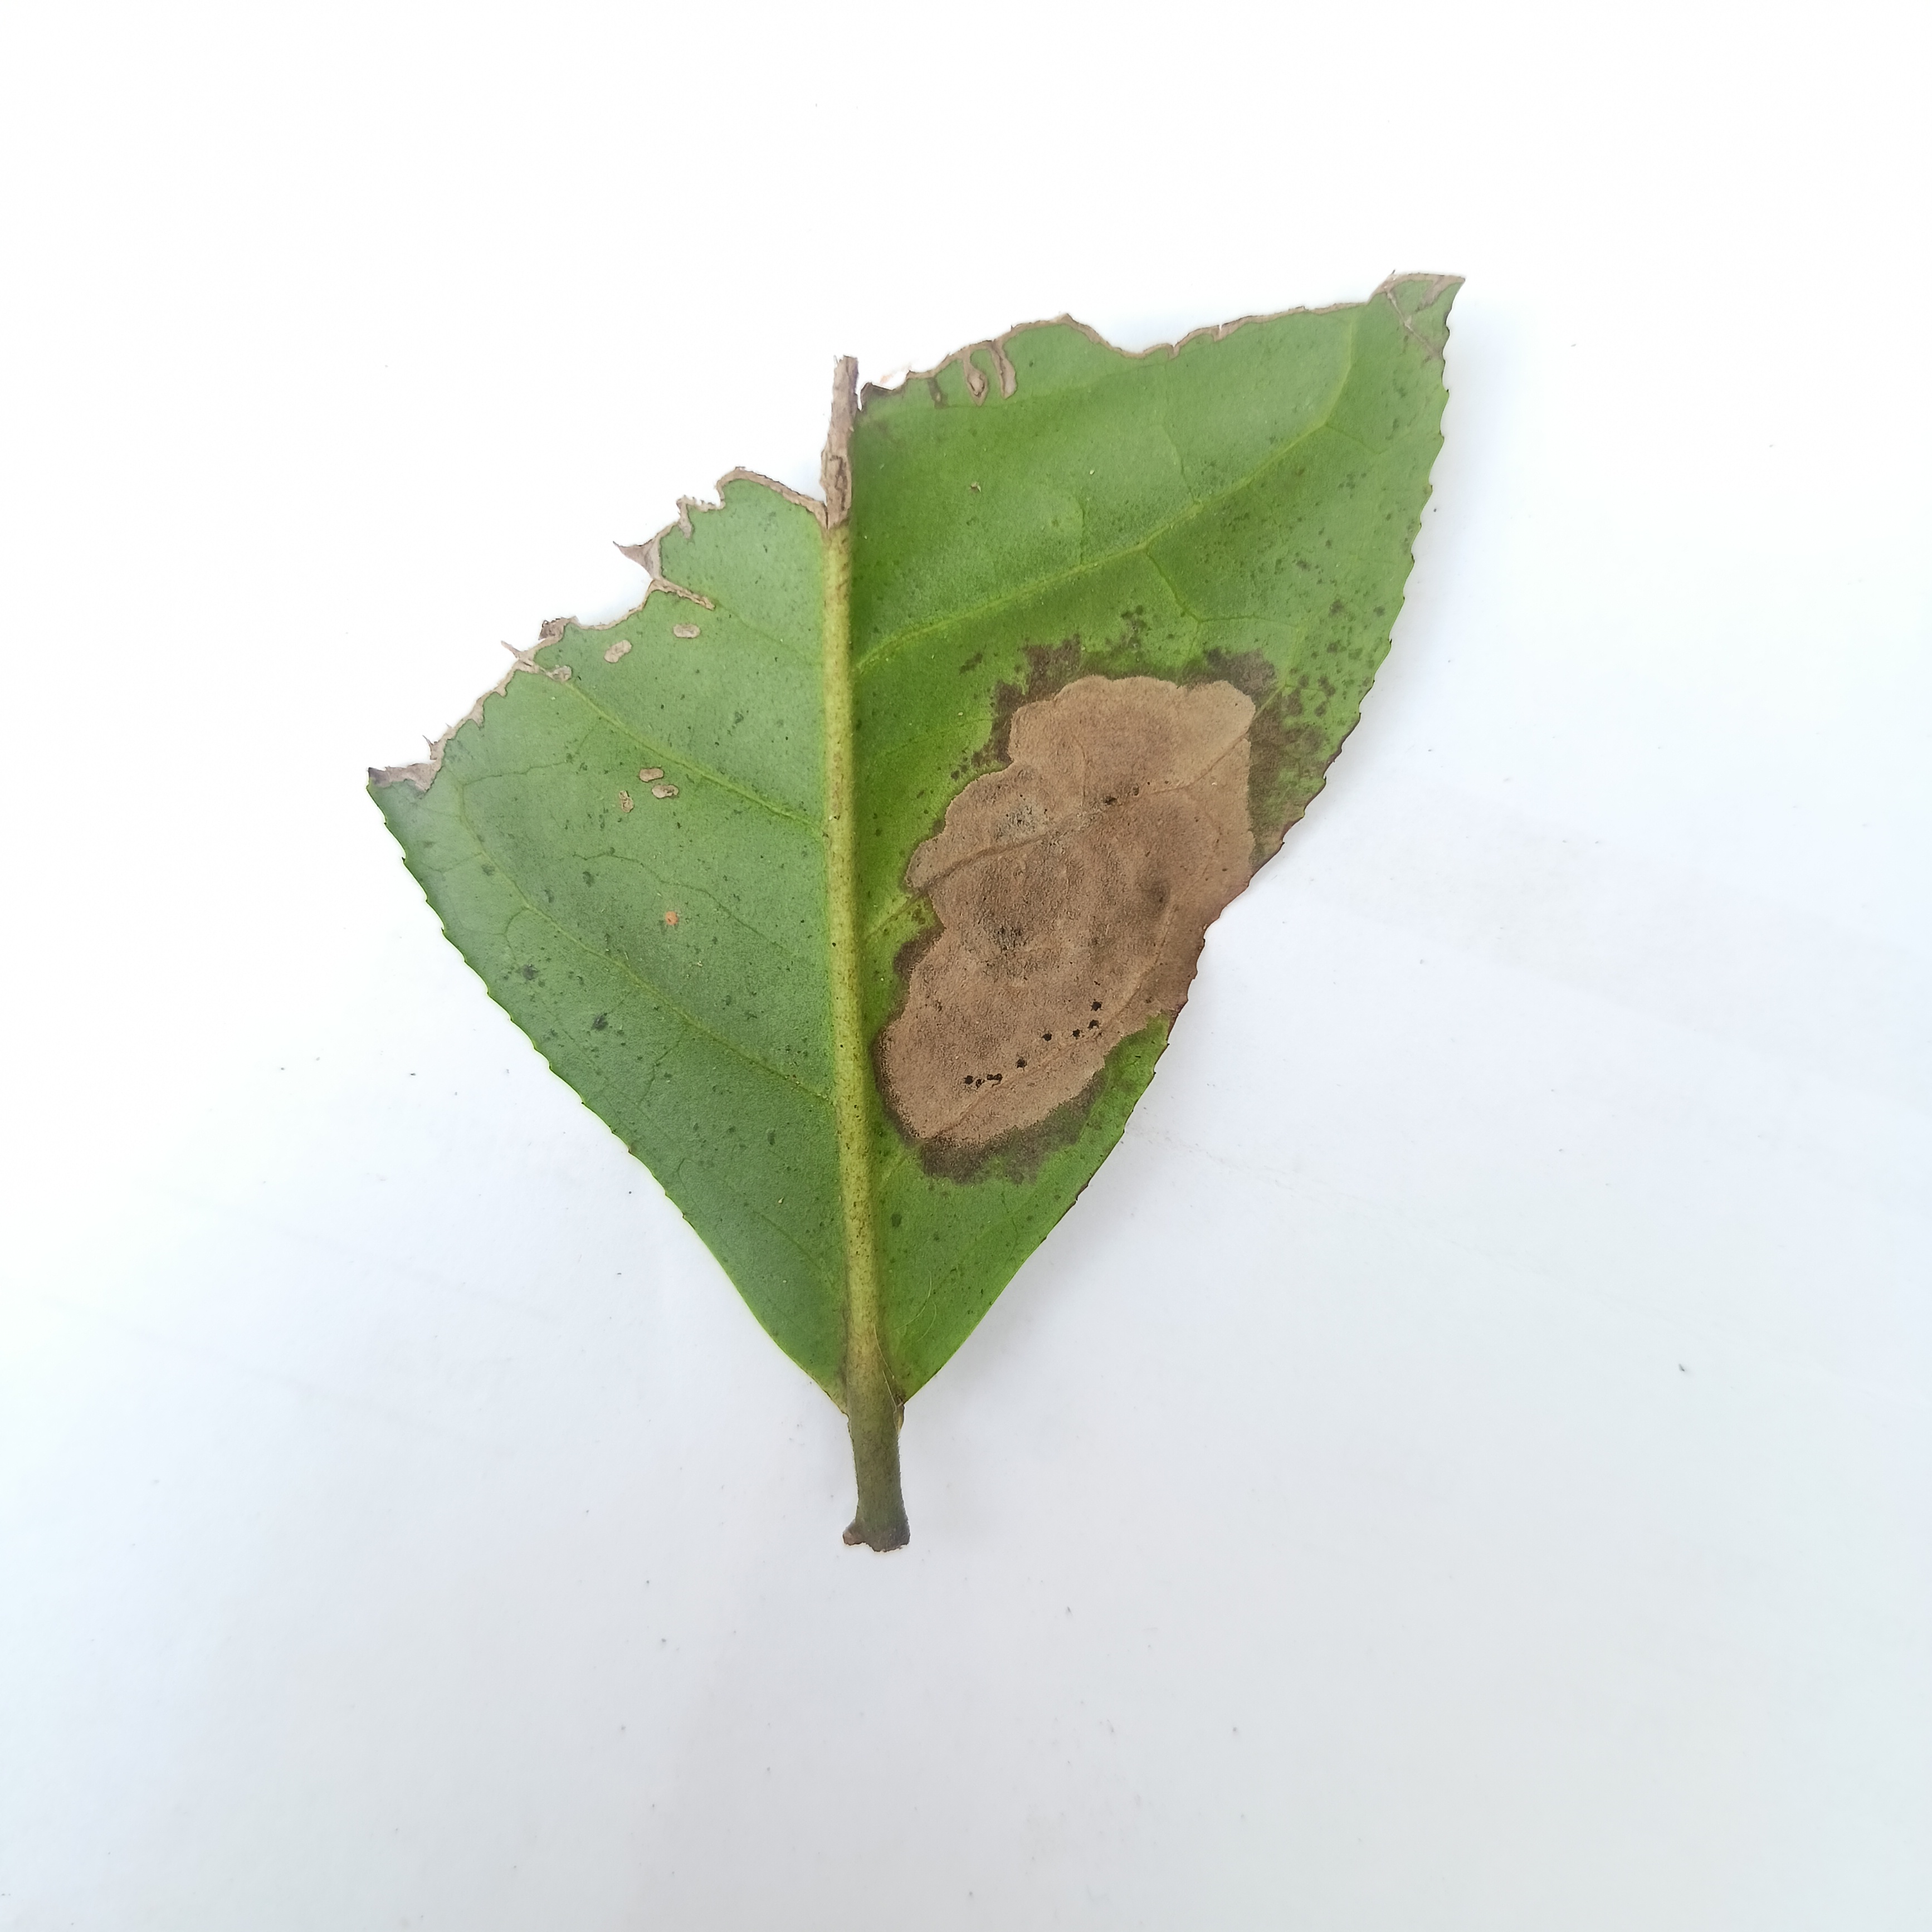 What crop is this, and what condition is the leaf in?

tea, brown blight
